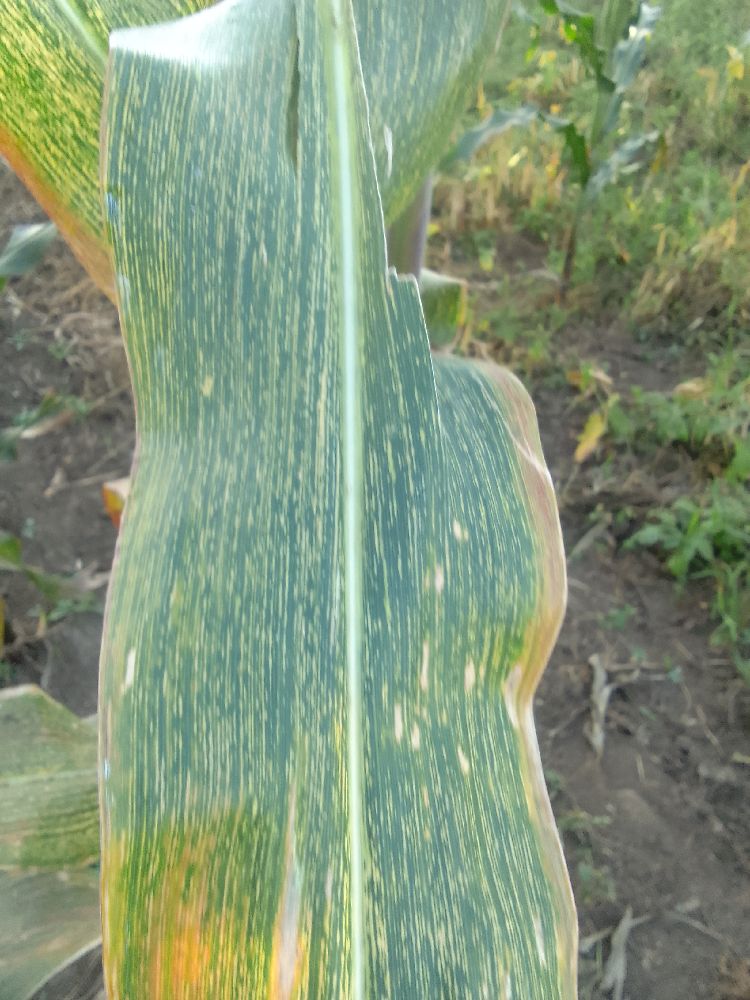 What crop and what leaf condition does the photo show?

maize, maize streak virus
